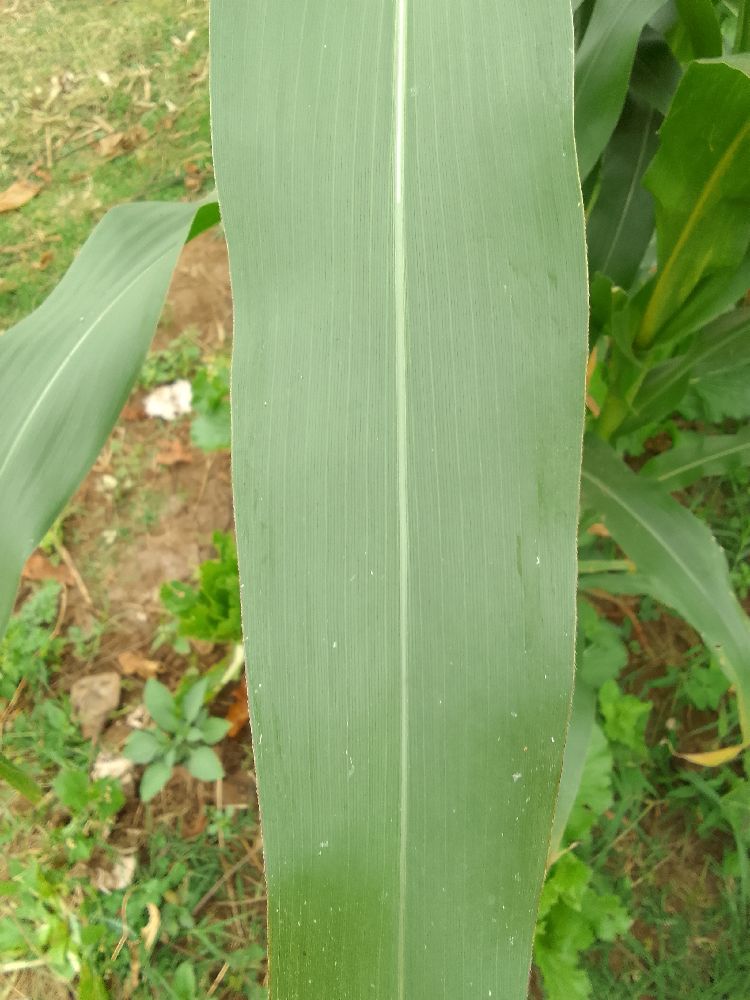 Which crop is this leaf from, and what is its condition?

maize, healthy
